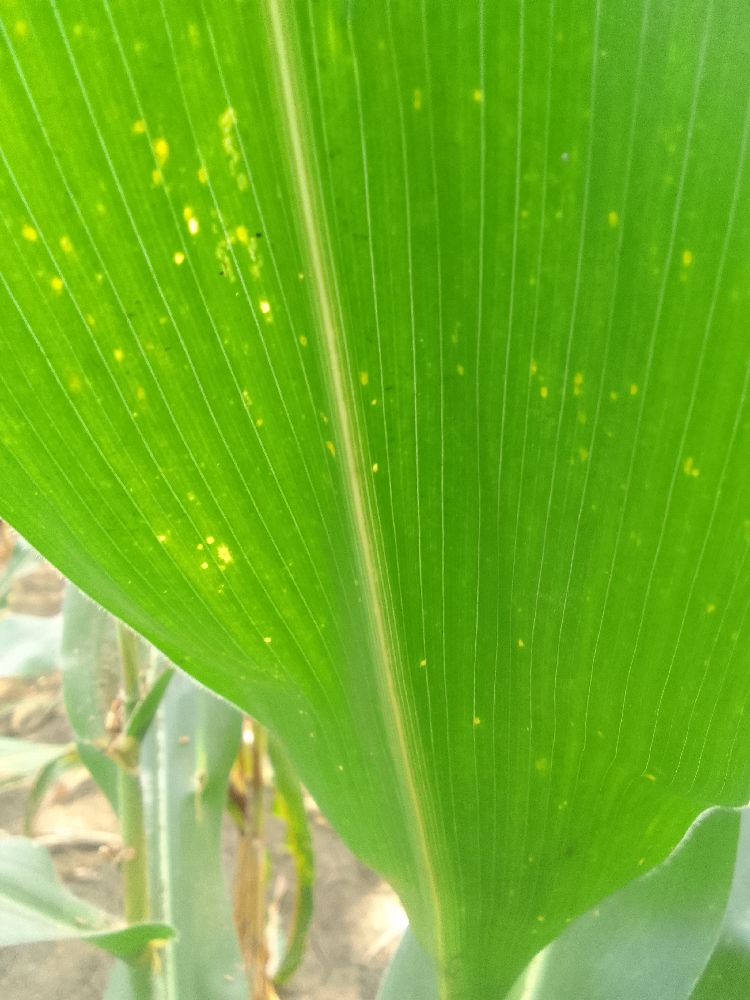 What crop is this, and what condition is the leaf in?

maize, healthy
